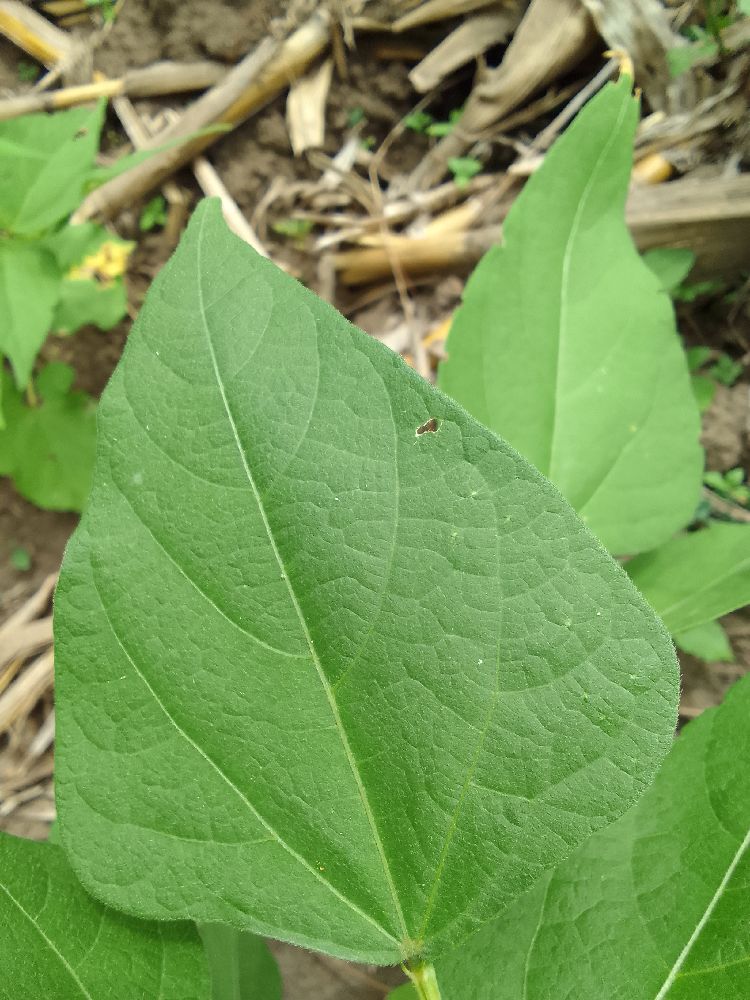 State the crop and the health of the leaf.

common bean, healthy
